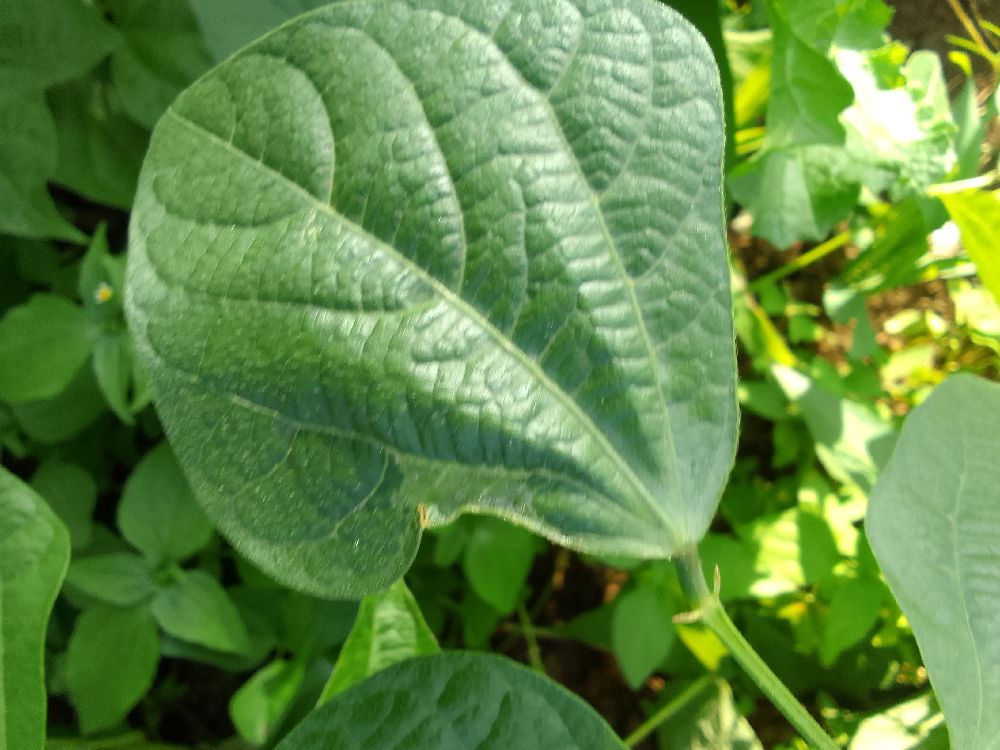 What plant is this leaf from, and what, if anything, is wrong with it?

common bean, healthy
